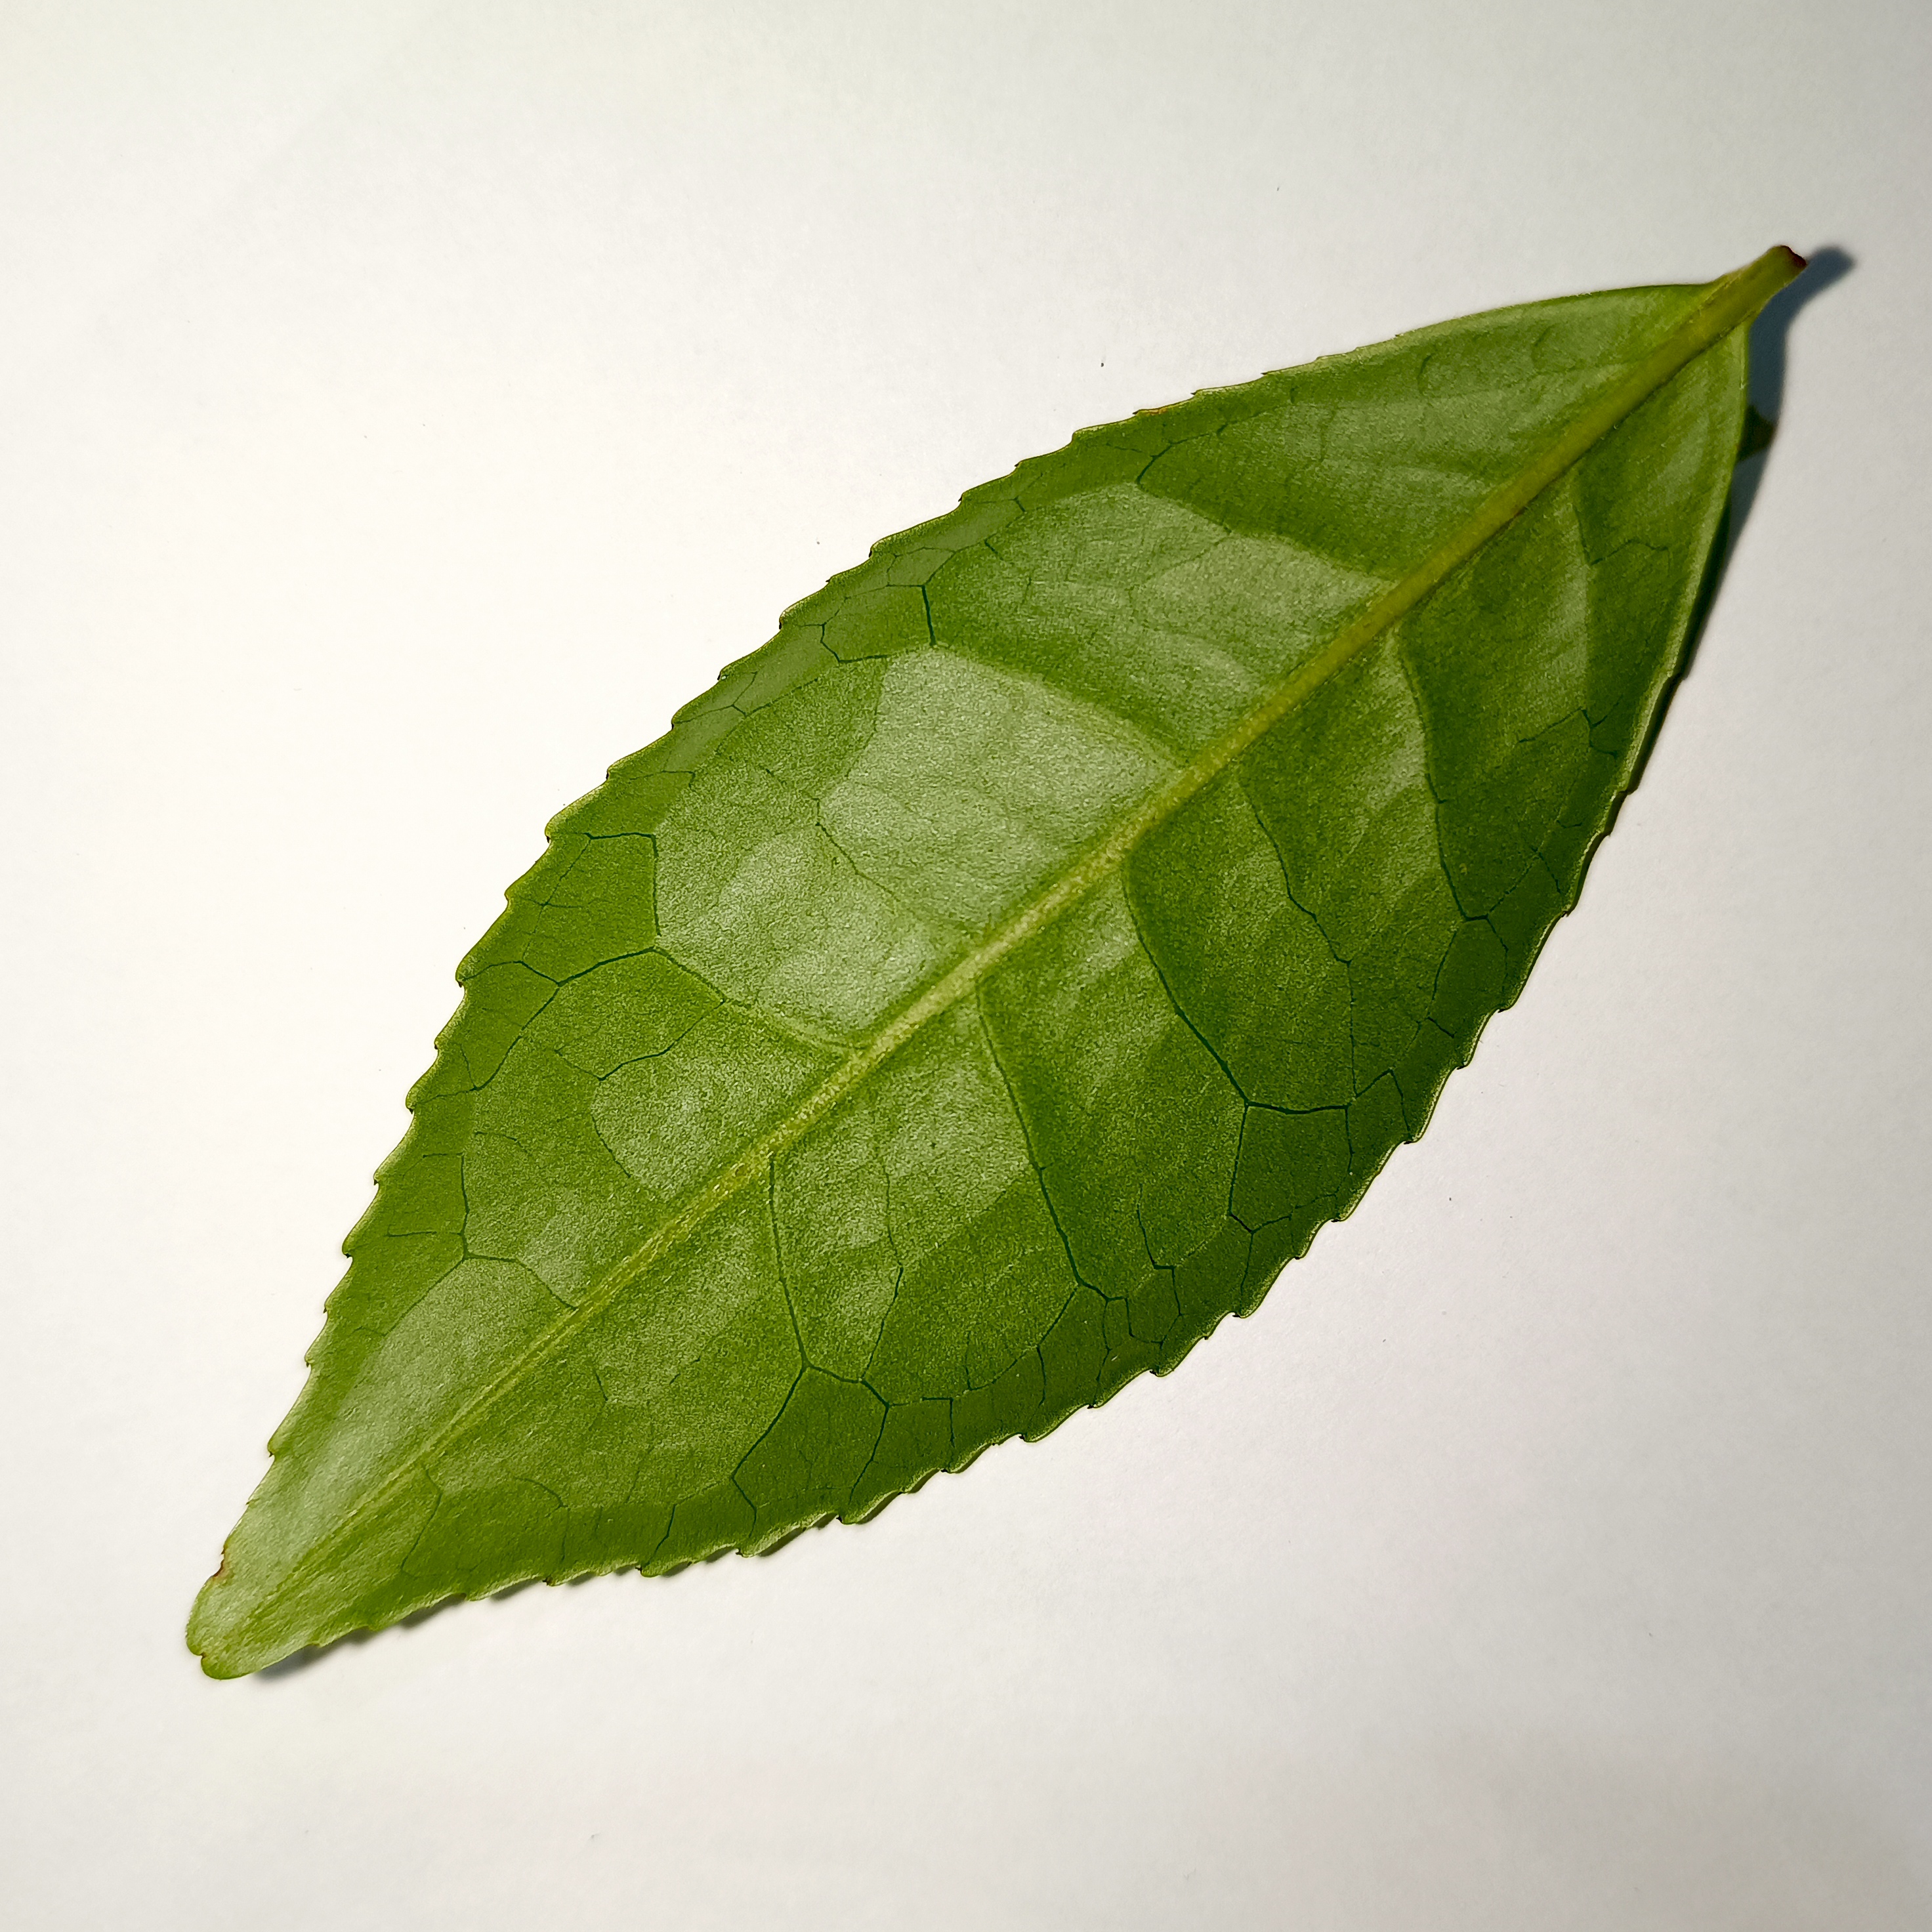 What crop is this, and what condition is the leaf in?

tea, healthy
